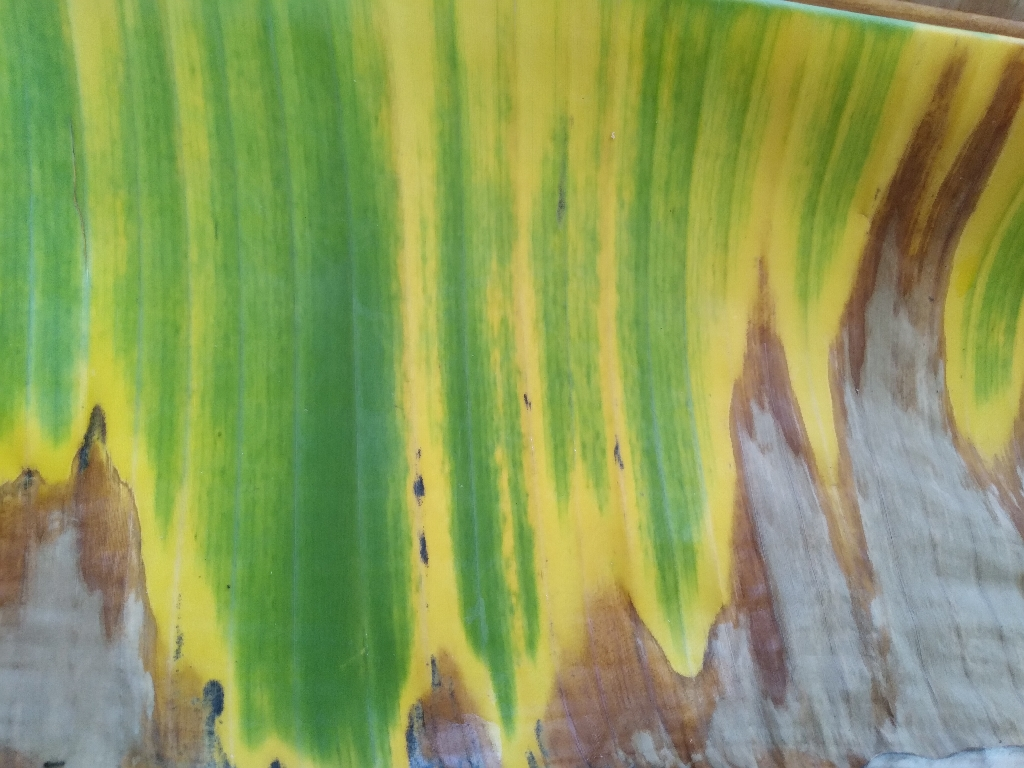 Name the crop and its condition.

banana, fusarium wilt race 1
